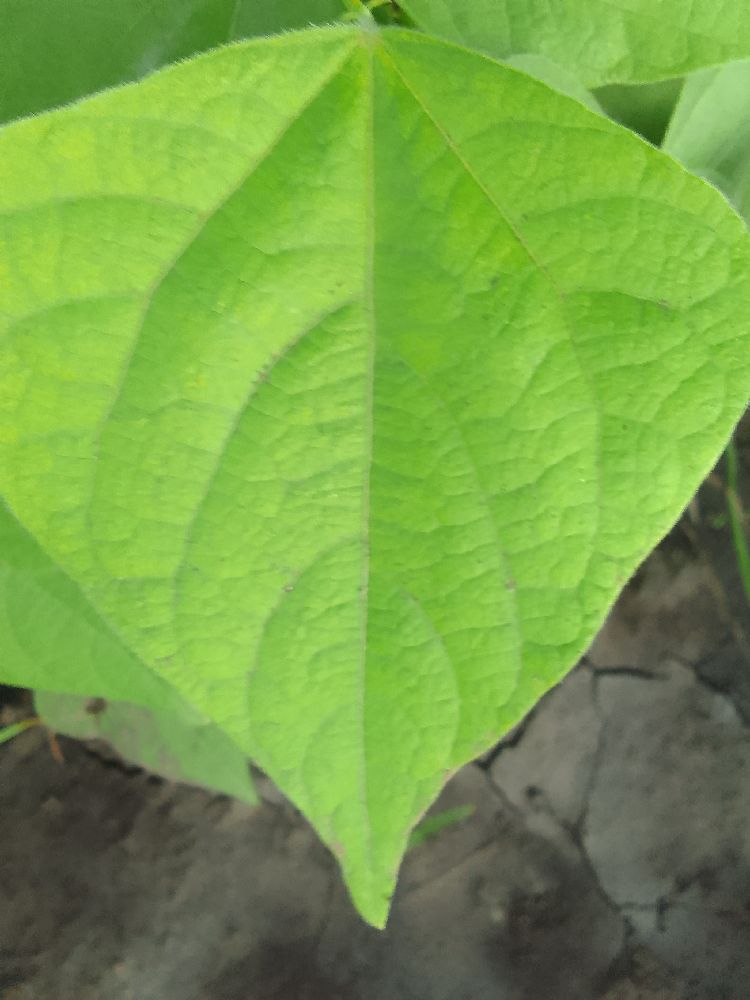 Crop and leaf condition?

common bean, healthy
